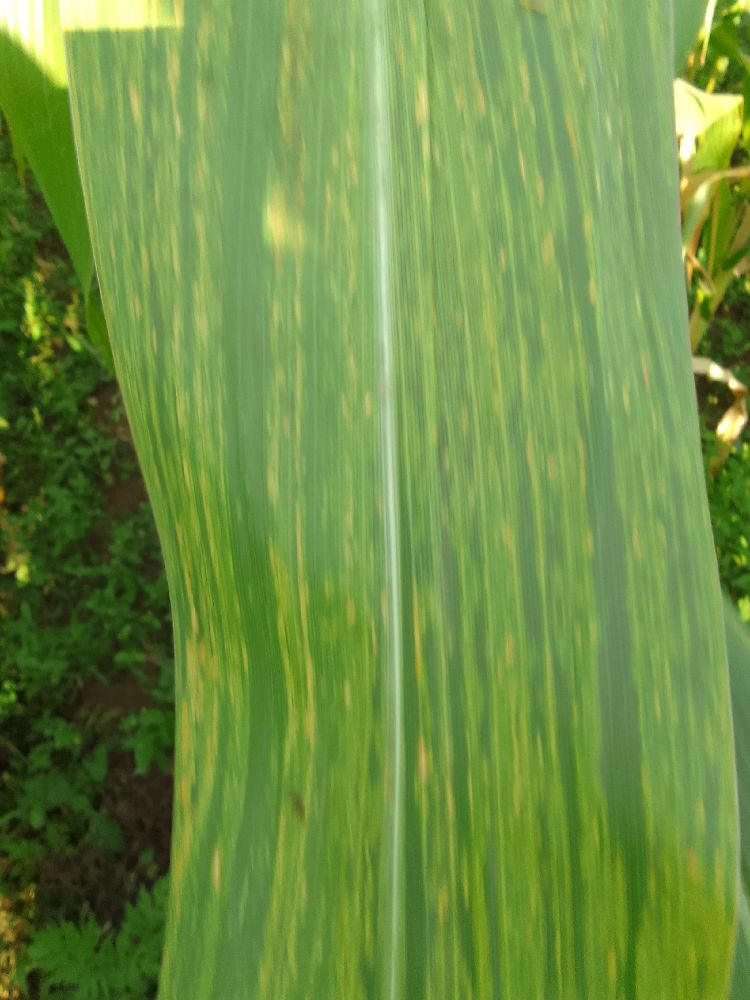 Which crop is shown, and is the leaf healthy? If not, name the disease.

maize, maize lethal necrosis
